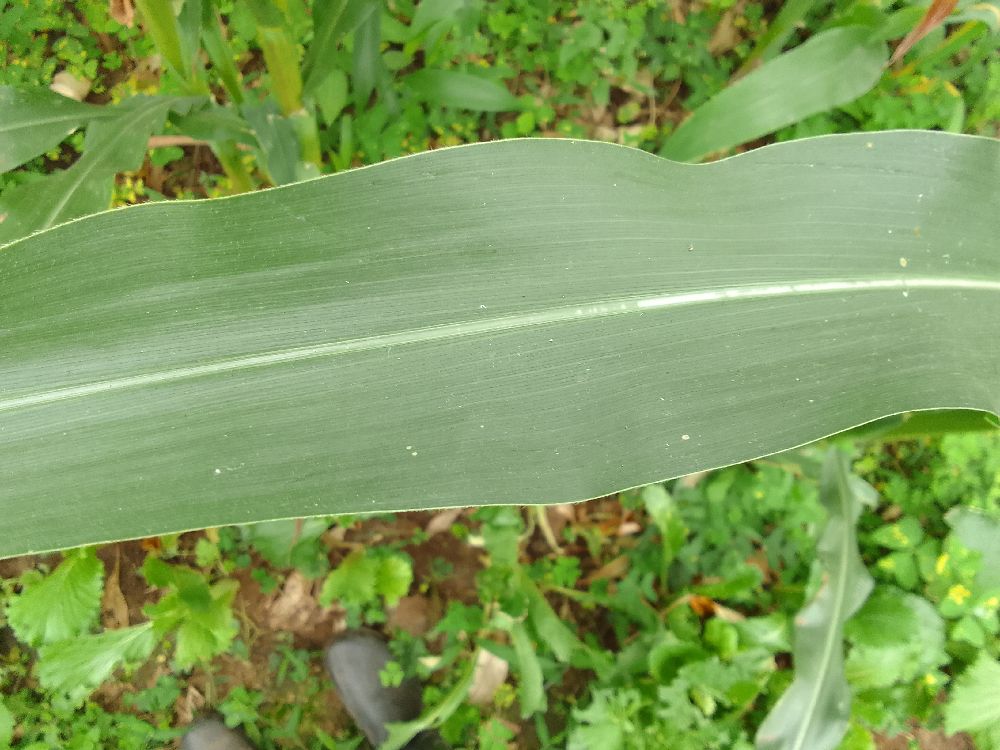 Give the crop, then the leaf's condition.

maize, healthy
